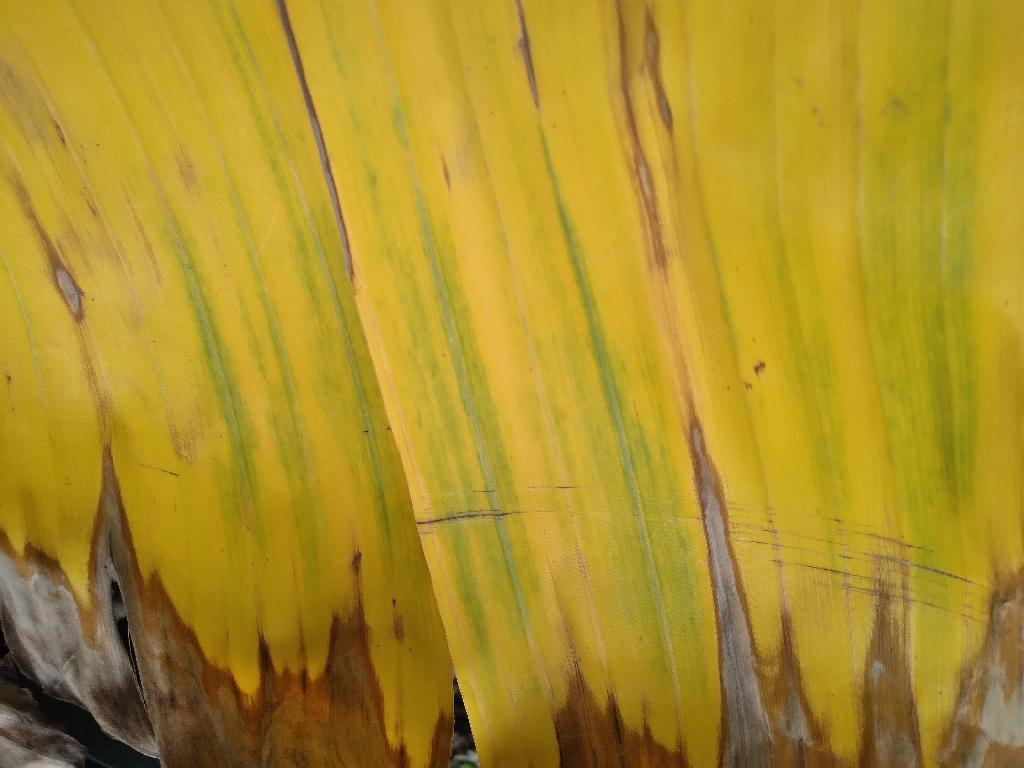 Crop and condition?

banana, fusarium wilt race 1
